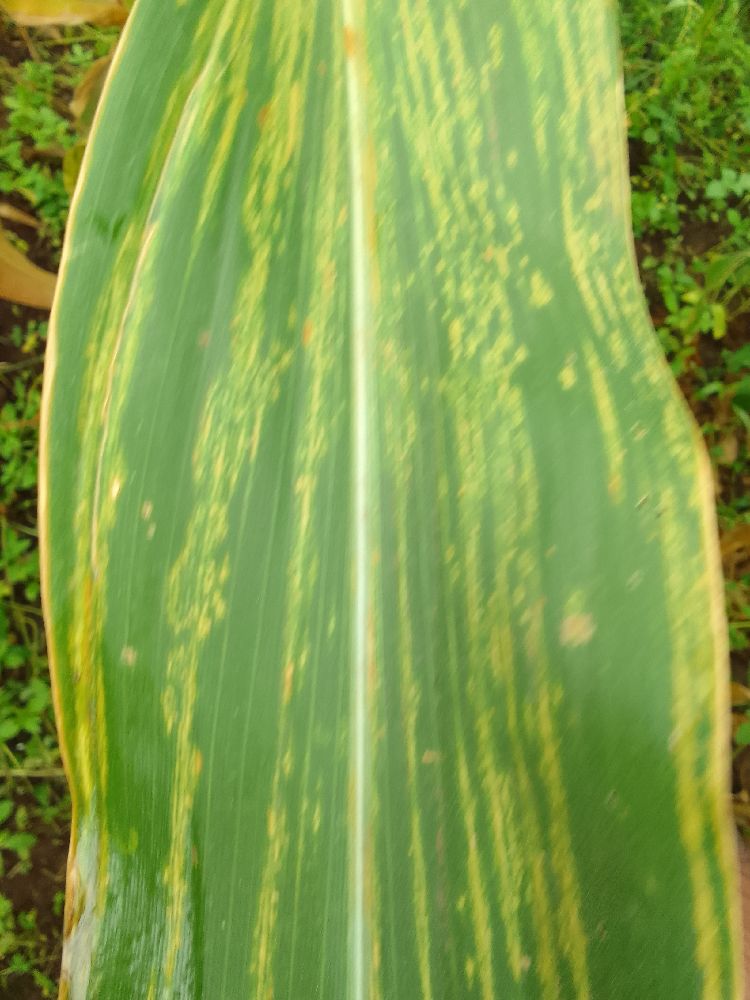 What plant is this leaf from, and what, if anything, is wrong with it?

maize, maize lethal necrosis
